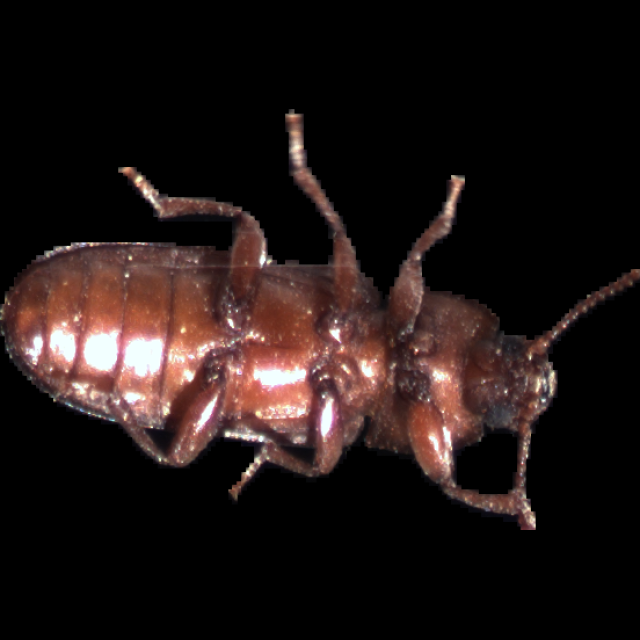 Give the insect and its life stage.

mealworm beetle
